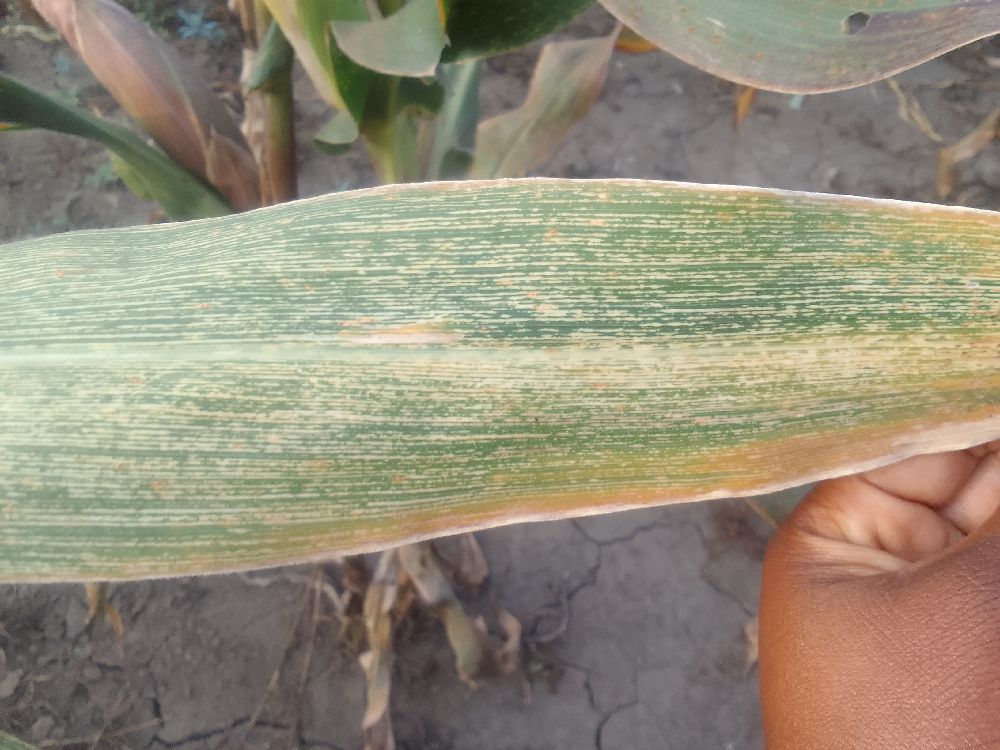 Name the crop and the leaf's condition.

maize, maize streak virus
